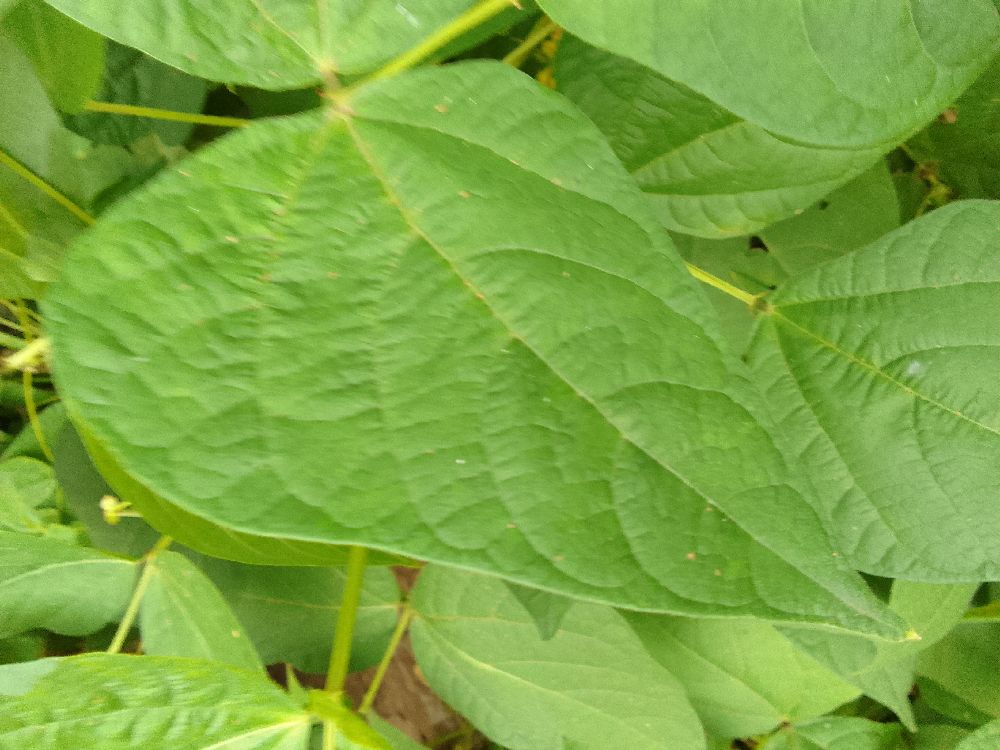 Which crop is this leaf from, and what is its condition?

common bean, healthy
